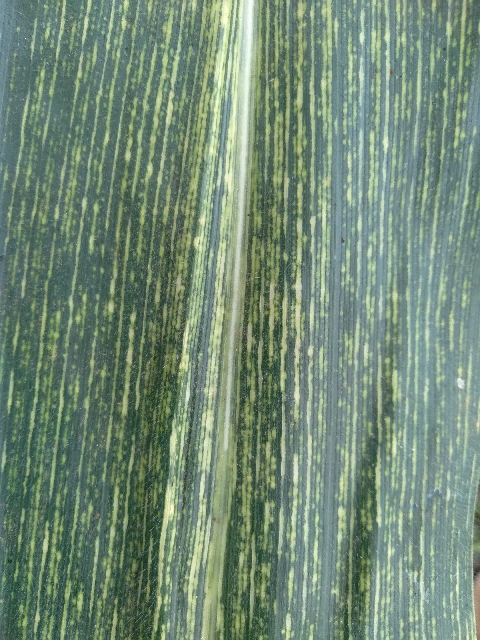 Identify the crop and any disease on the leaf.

maize, maize streak virus
